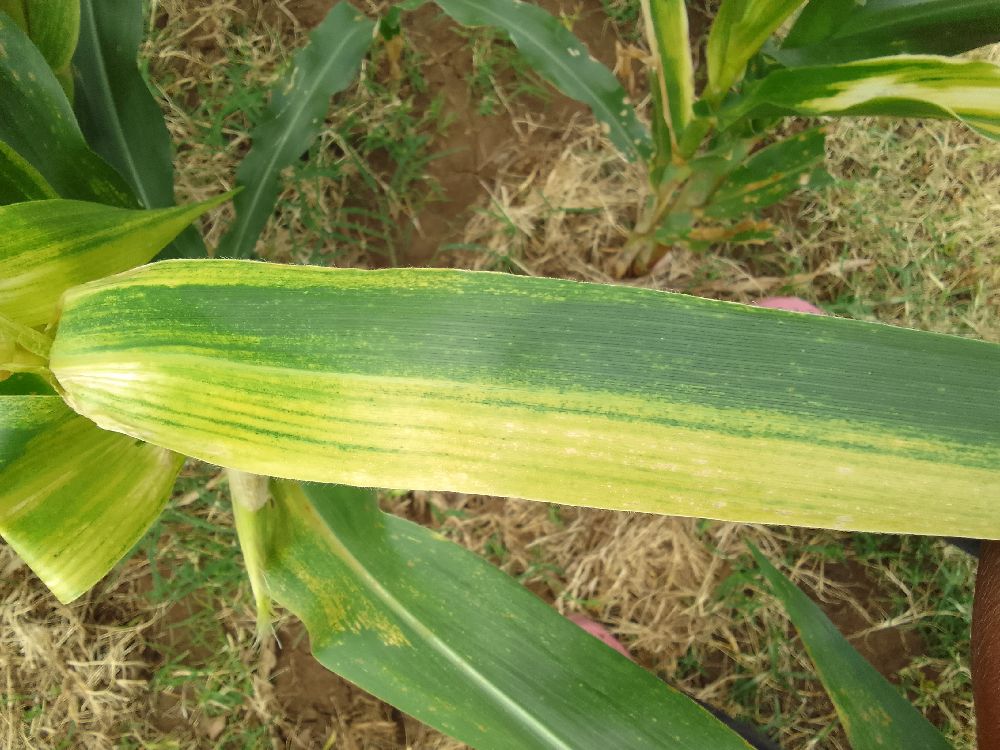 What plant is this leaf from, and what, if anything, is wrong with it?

maize, maize lethal necrosis
